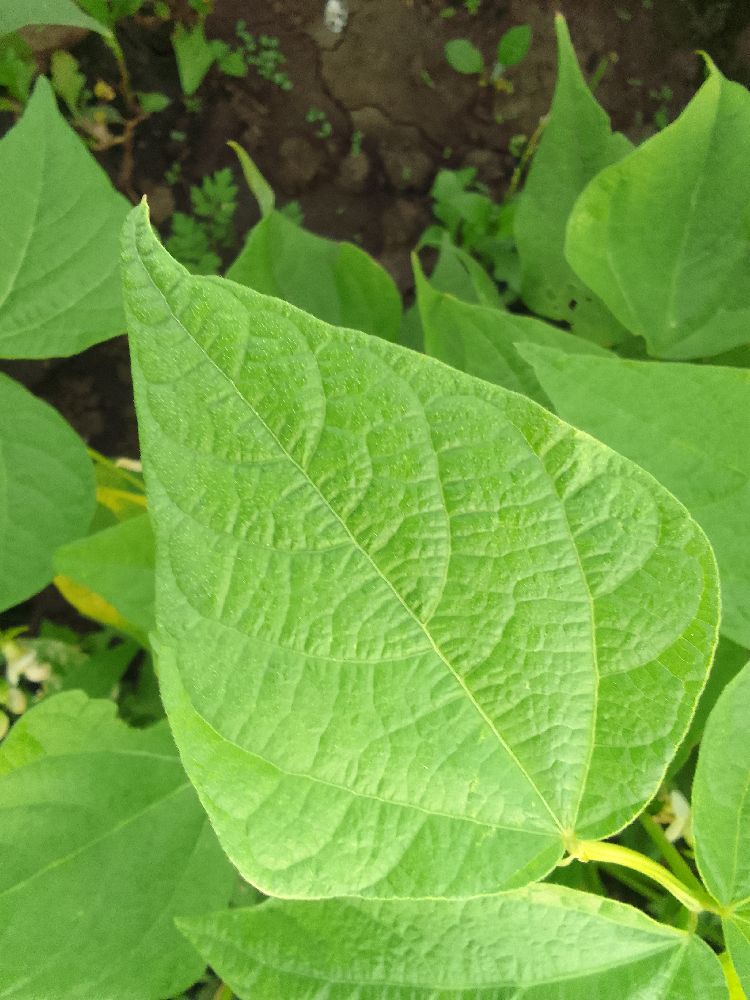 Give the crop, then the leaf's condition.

common bean, healthy
